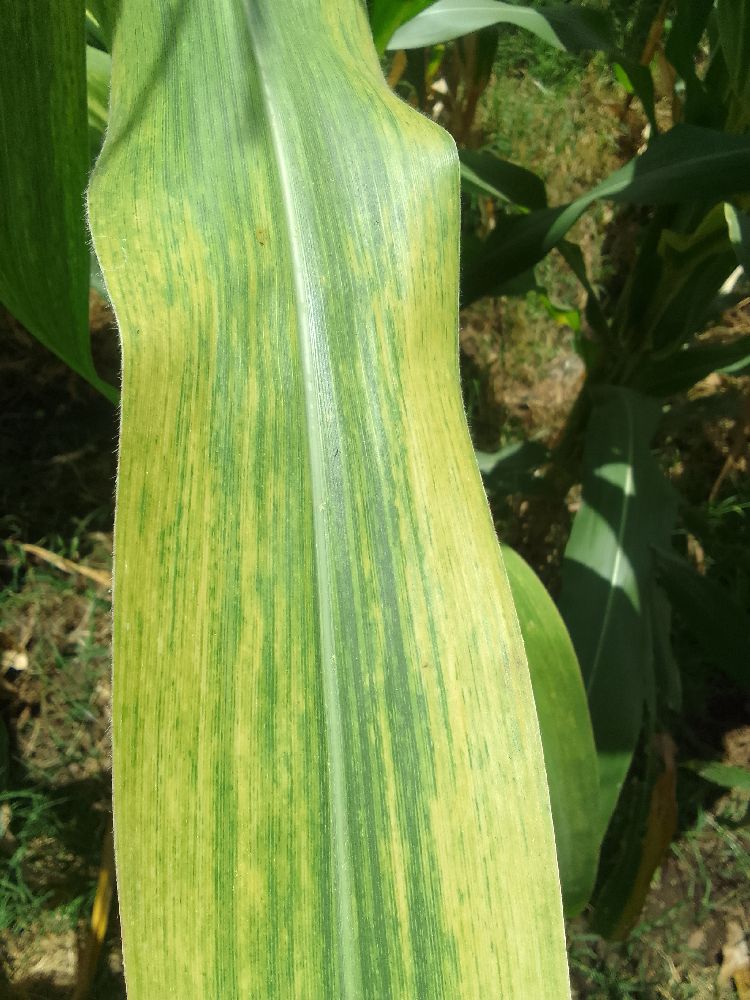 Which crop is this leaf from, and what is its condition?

maize, maize lethal necrosis
